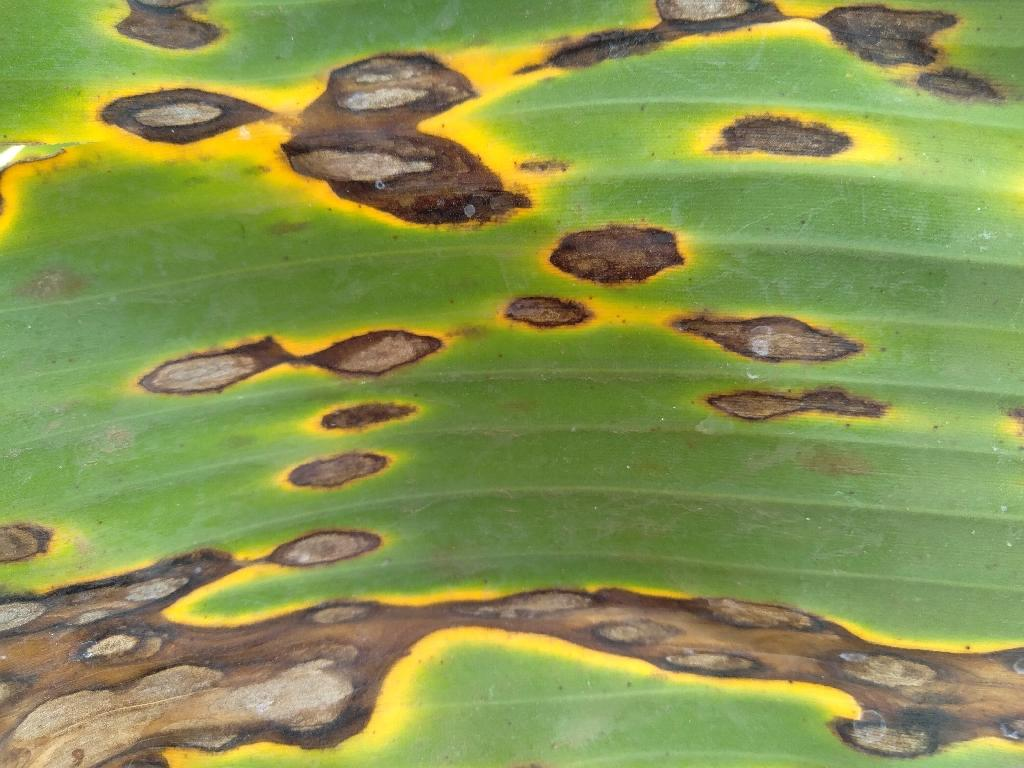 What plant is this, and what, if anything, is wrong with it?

banana, black sigatoka
